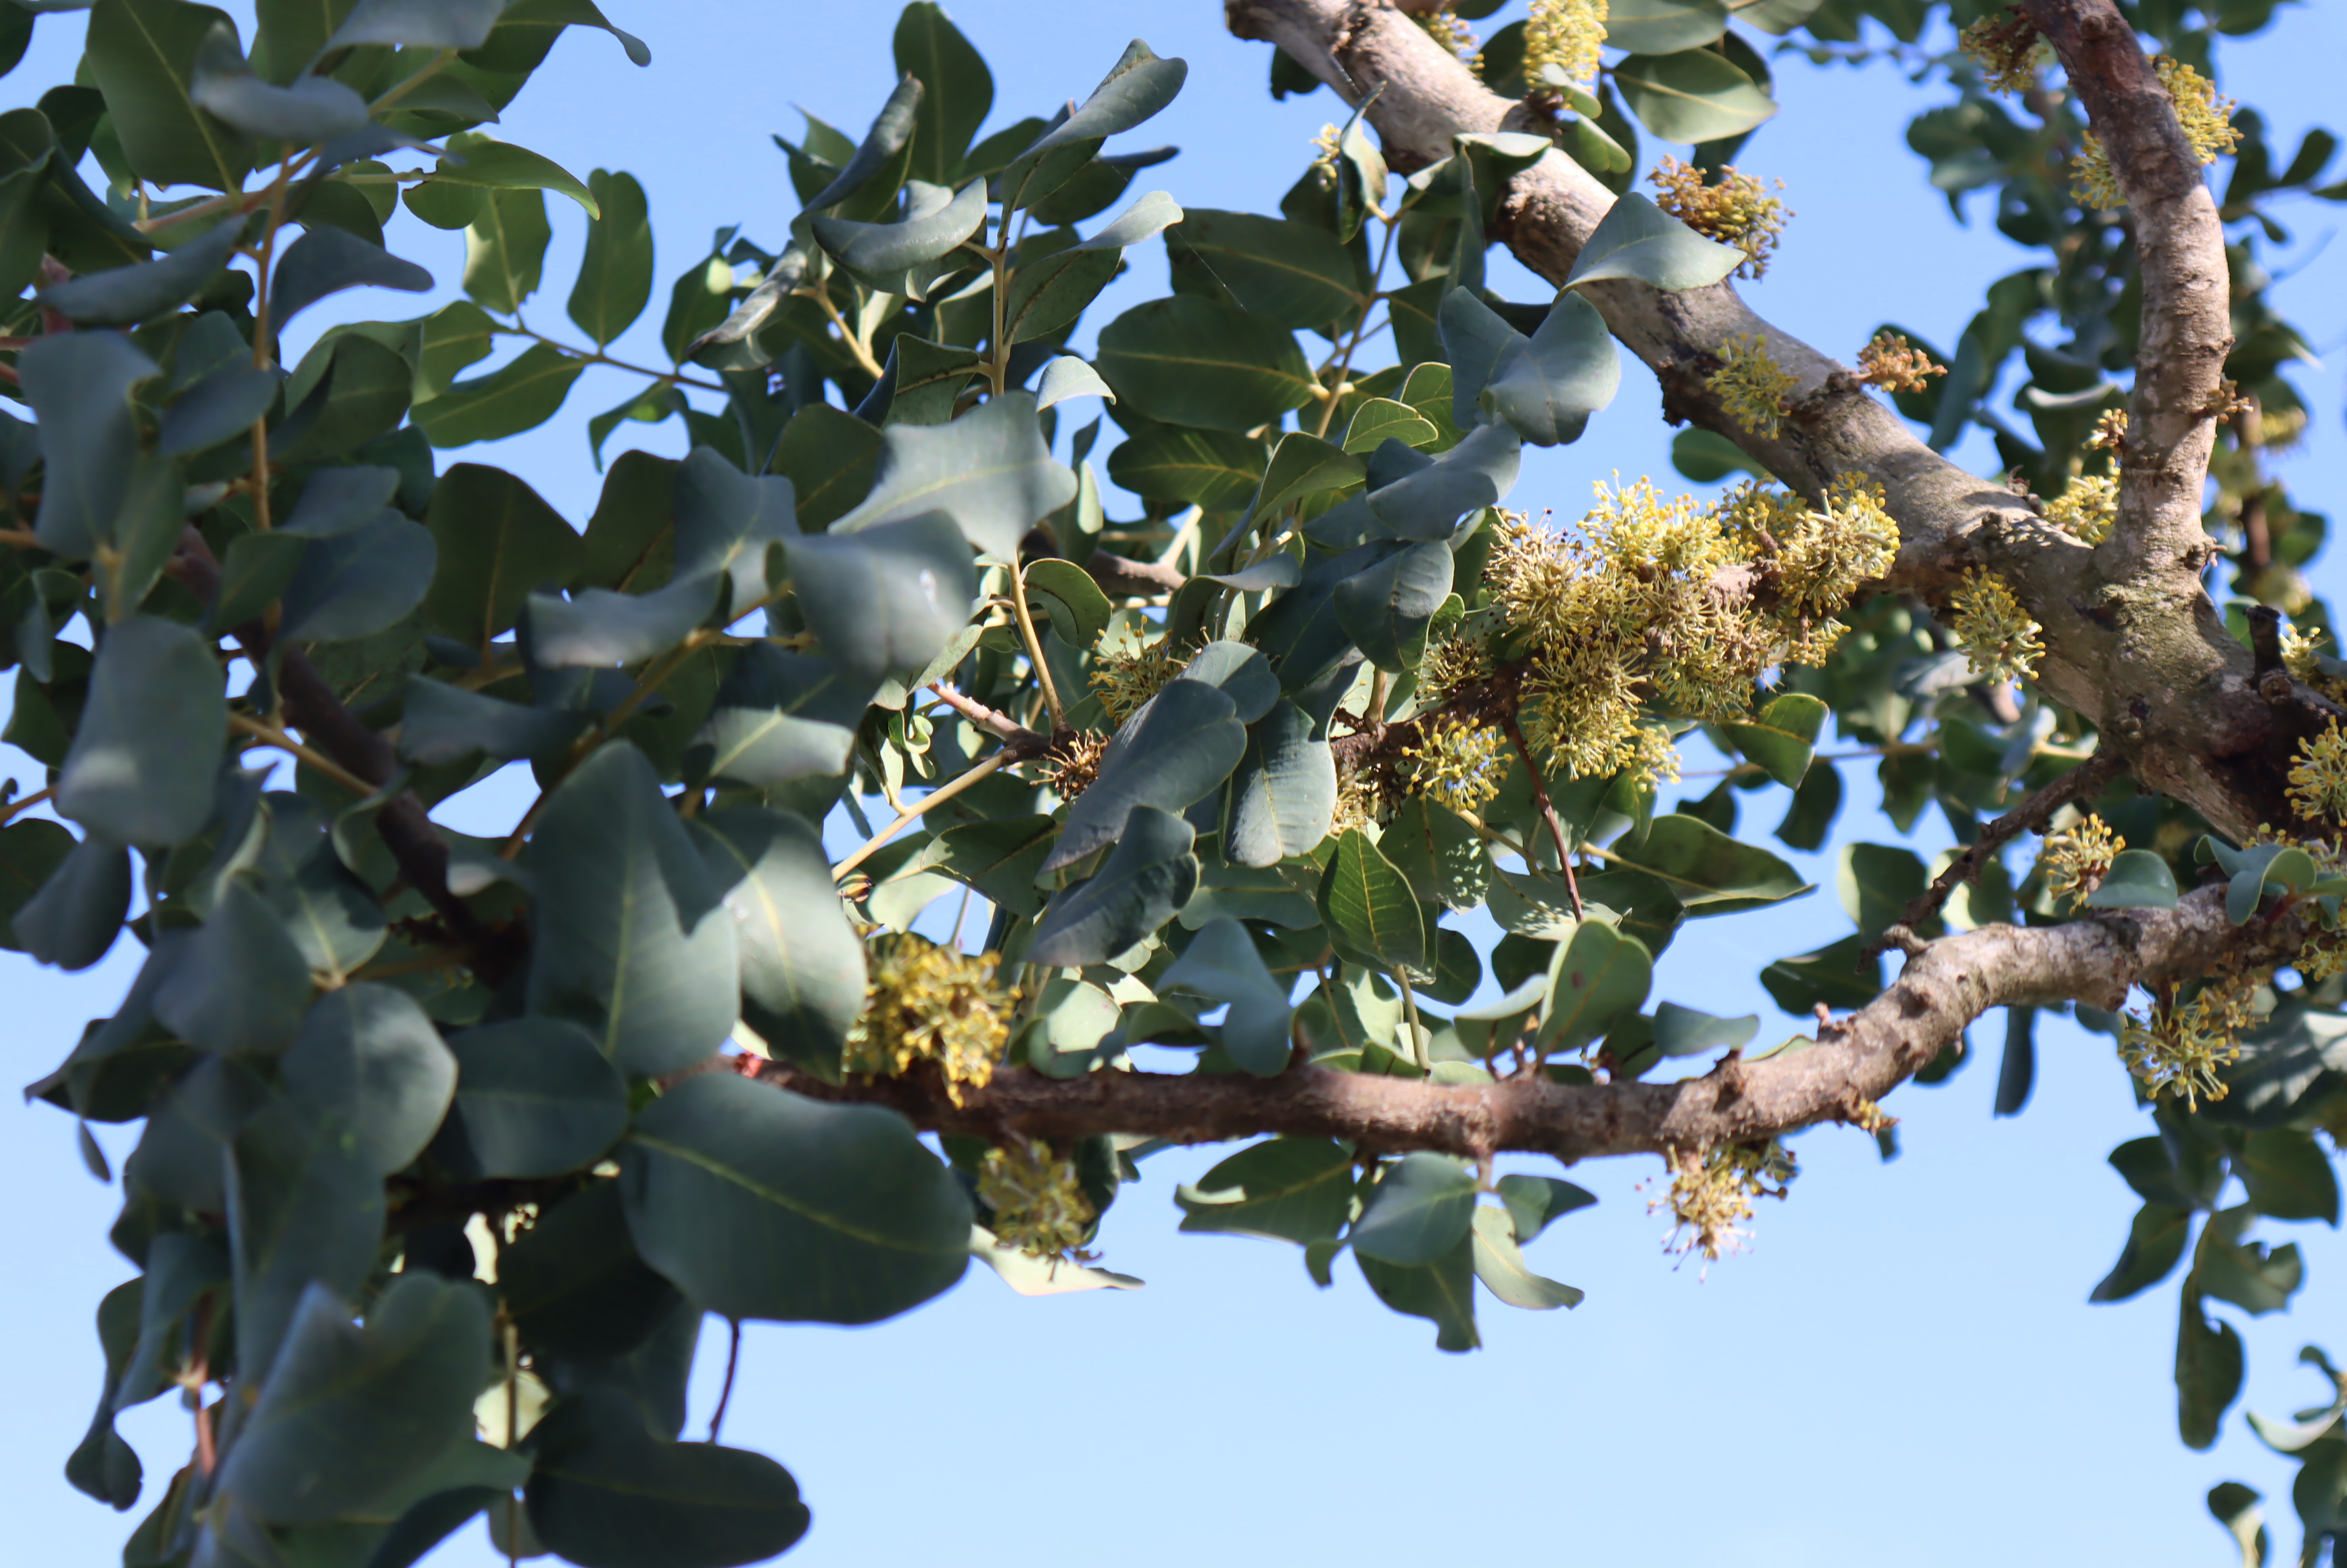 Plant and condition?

carob, healthy
